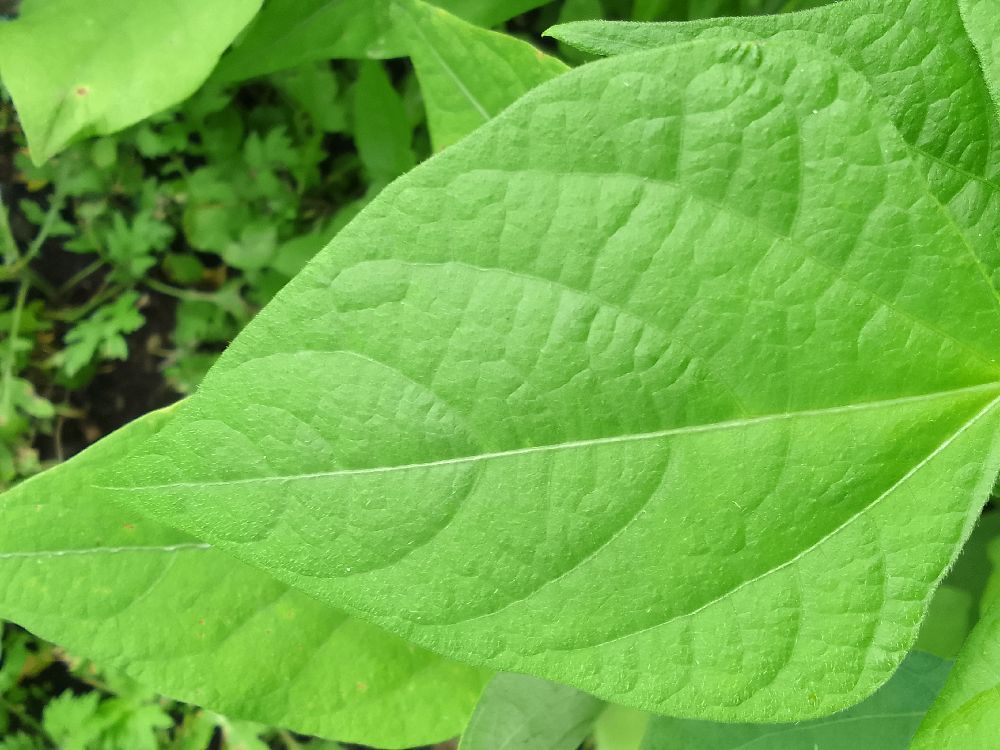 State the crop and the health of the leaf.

common bean, healthy
